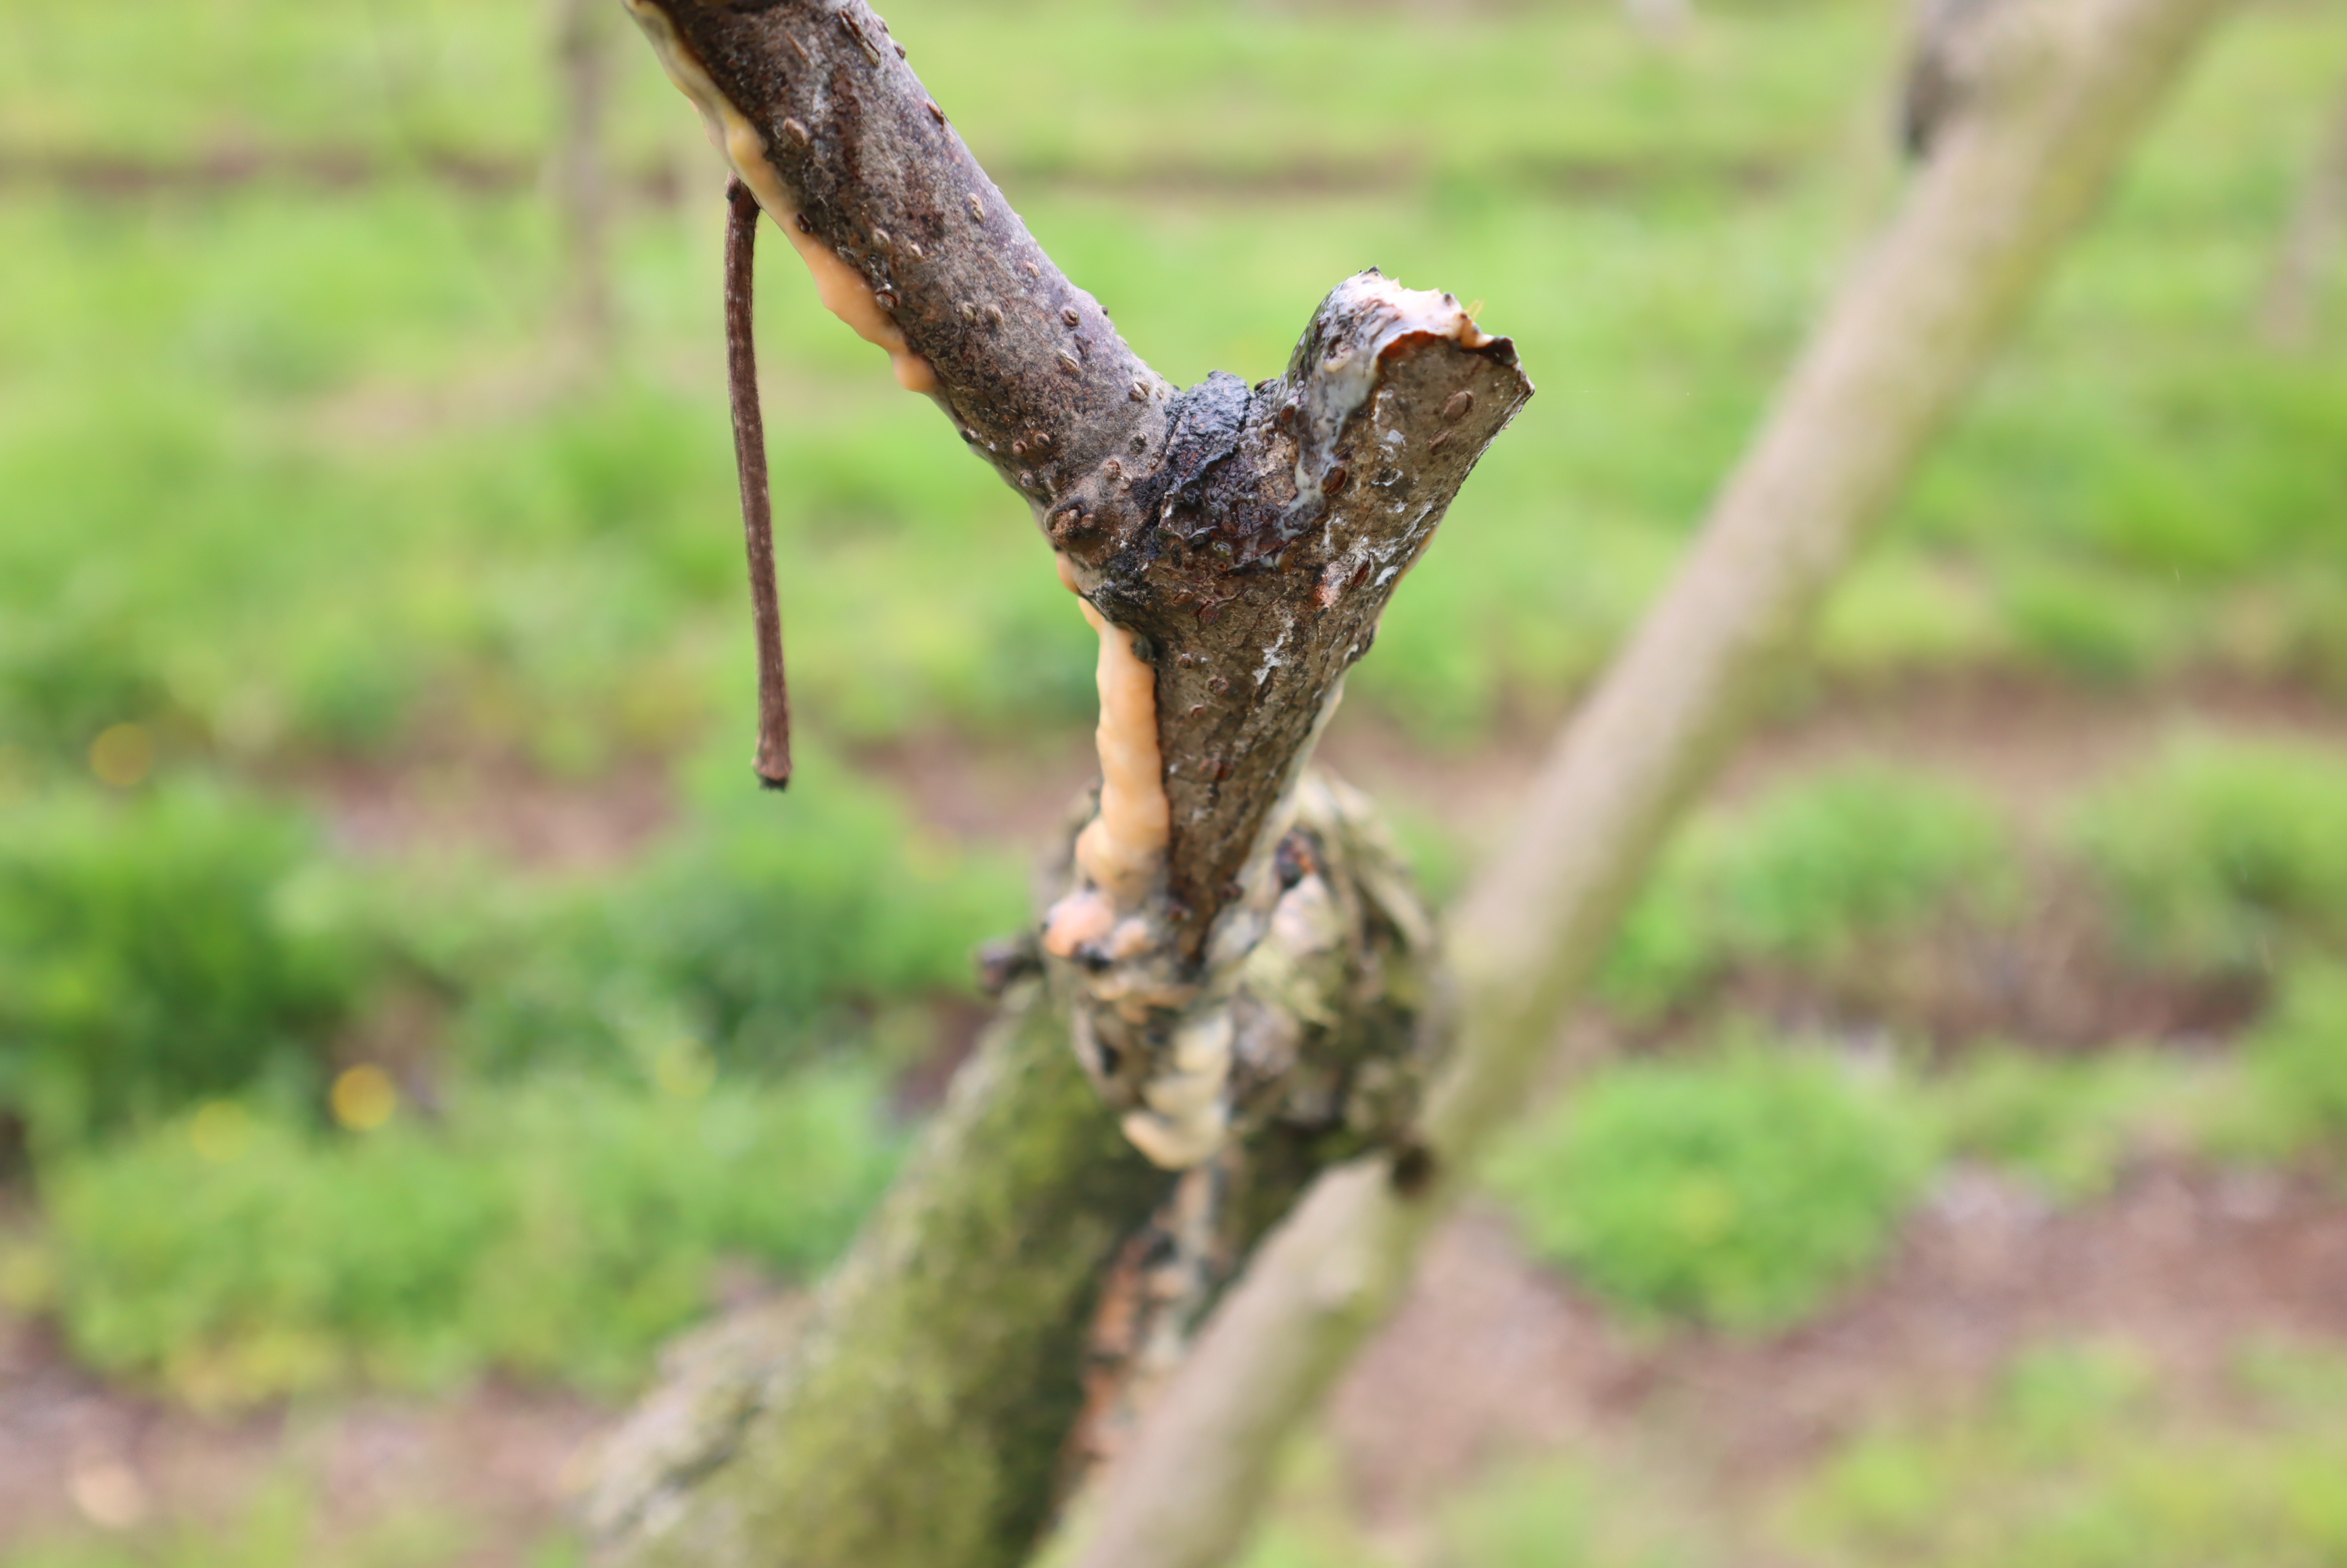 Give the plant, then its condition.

kiwi, pionnotes cesatii
